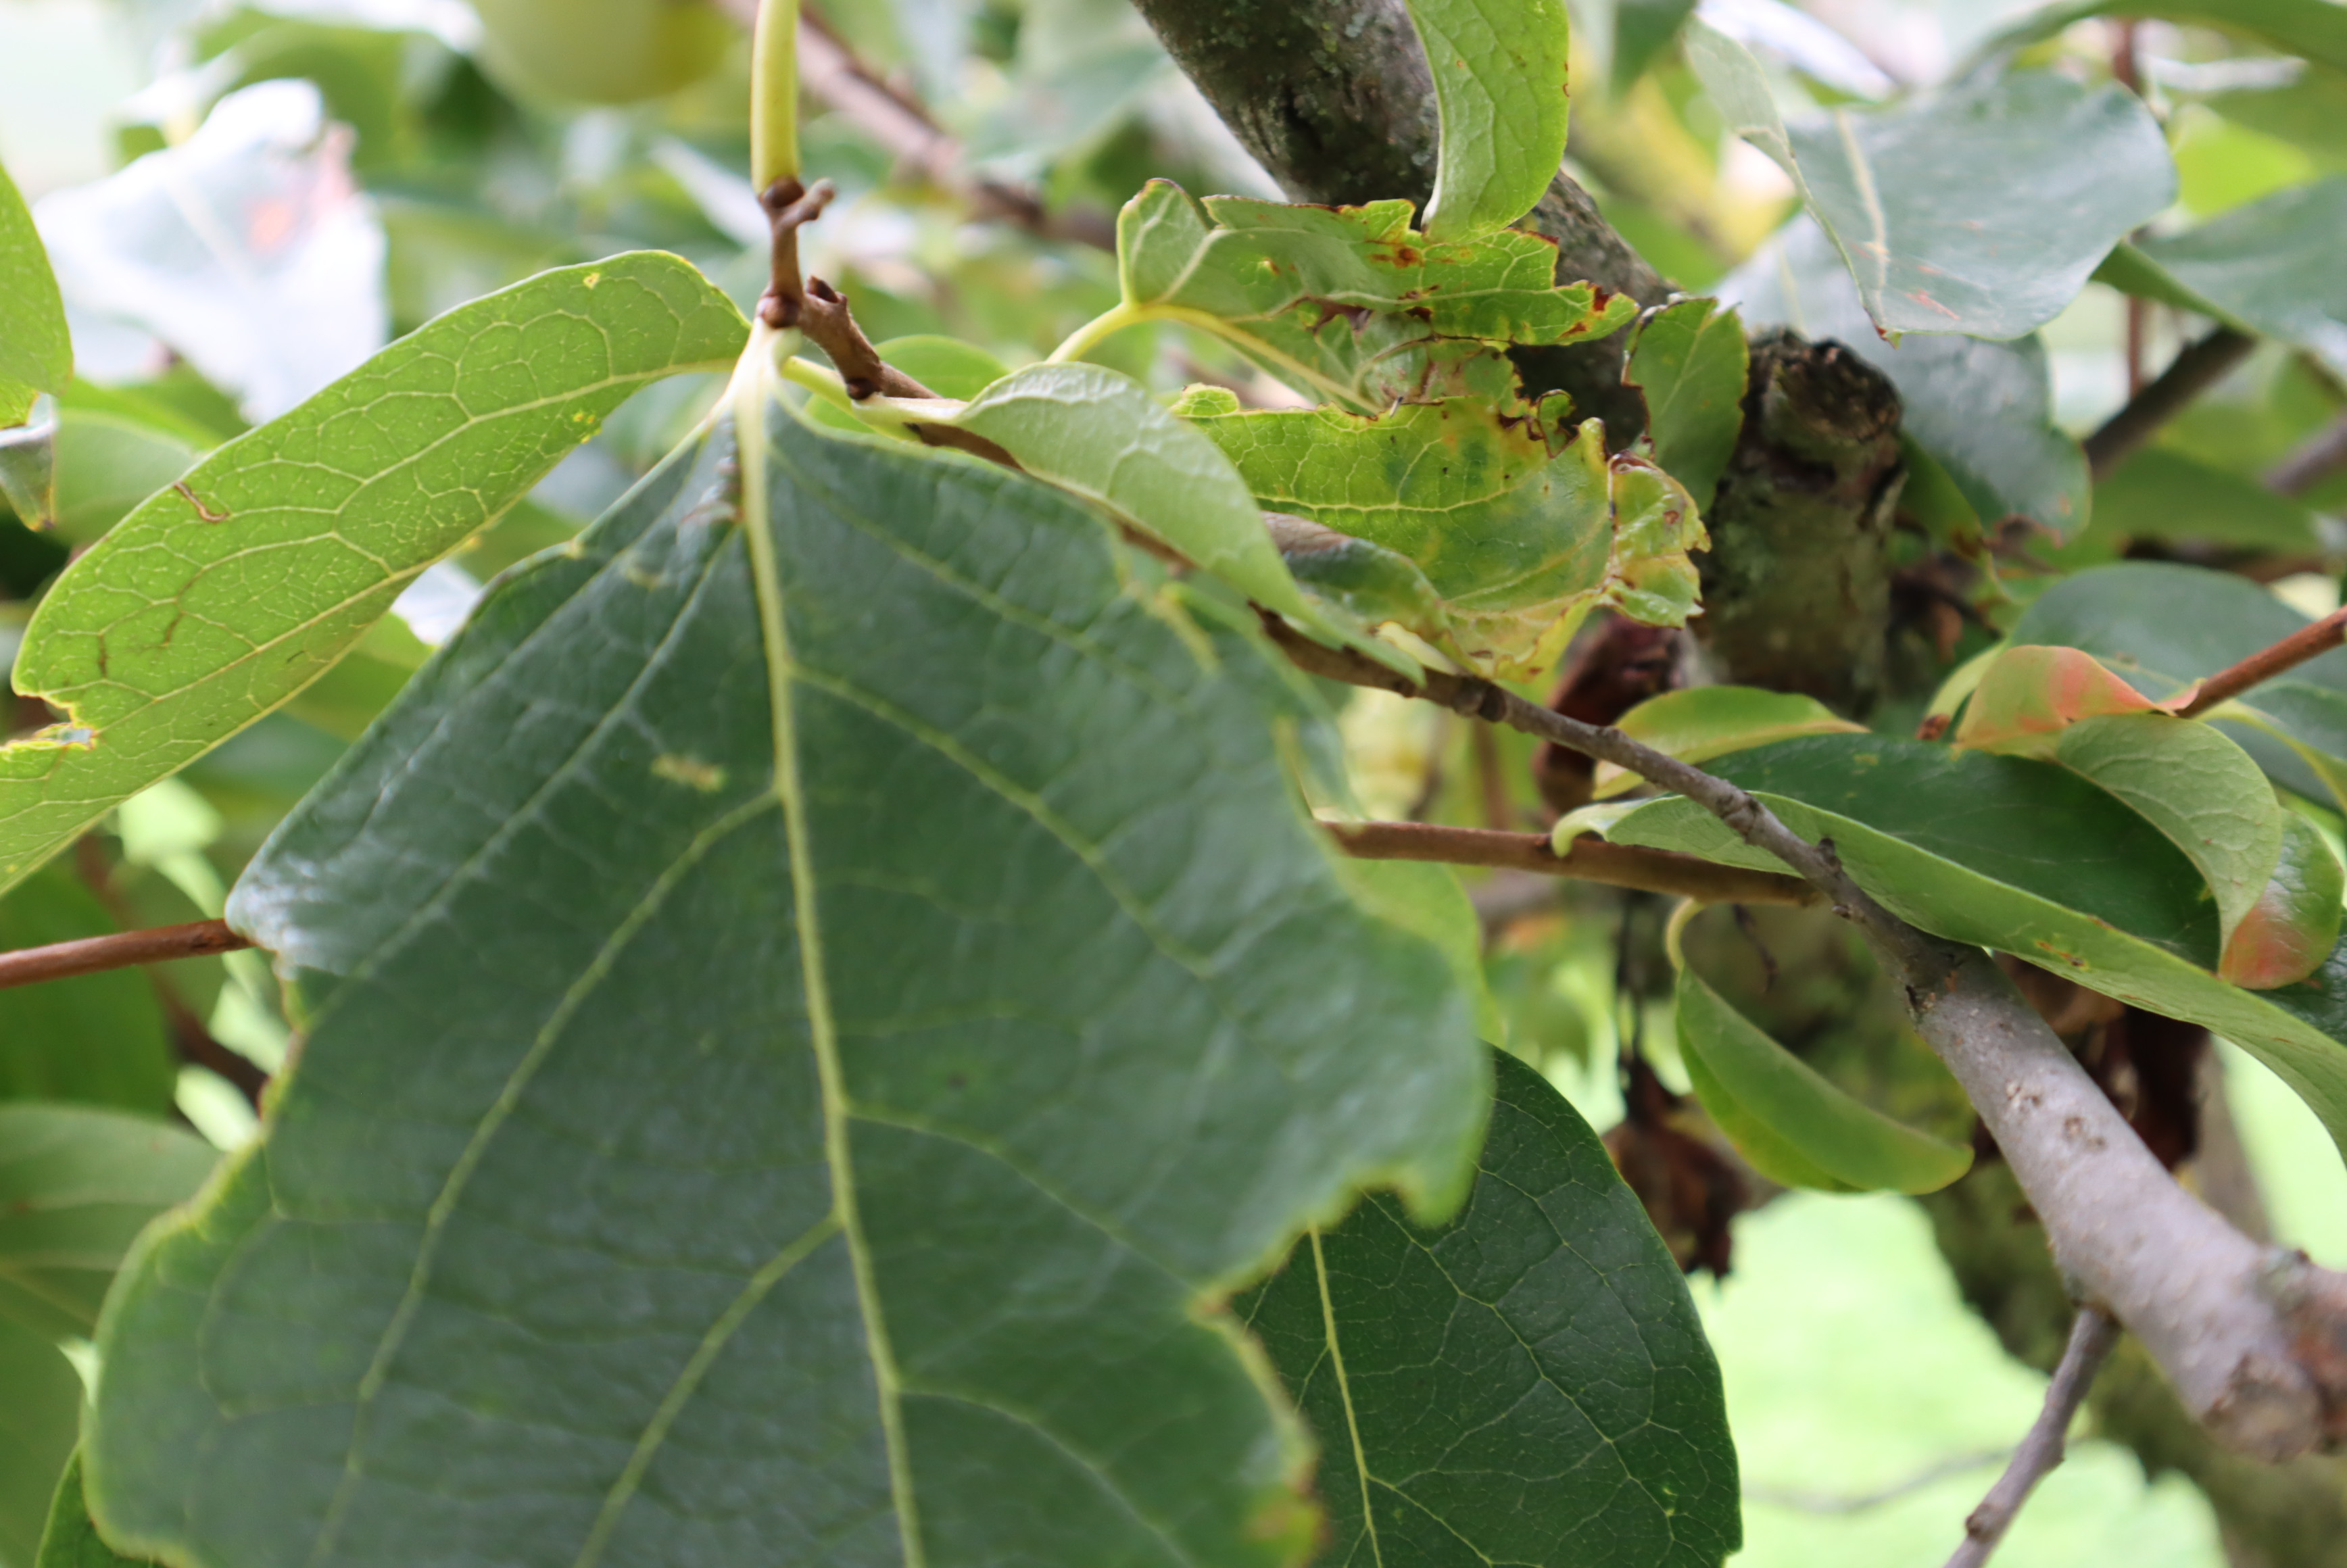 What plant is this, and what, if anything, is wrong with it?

persimmon, hail
